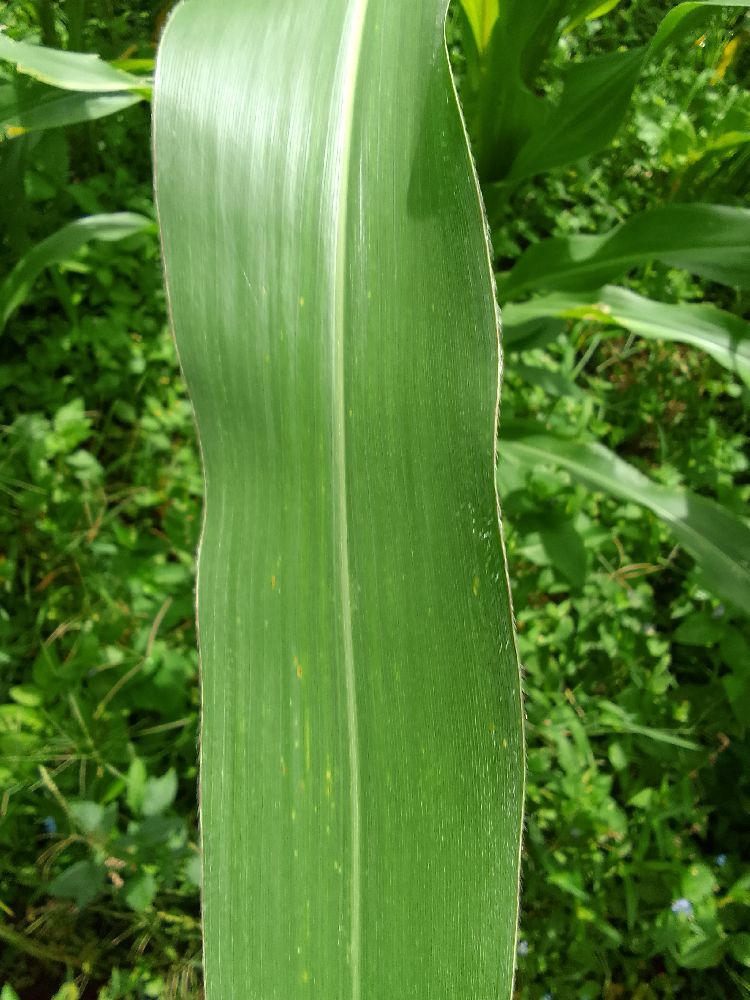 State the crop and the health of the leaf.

maize, healthy
